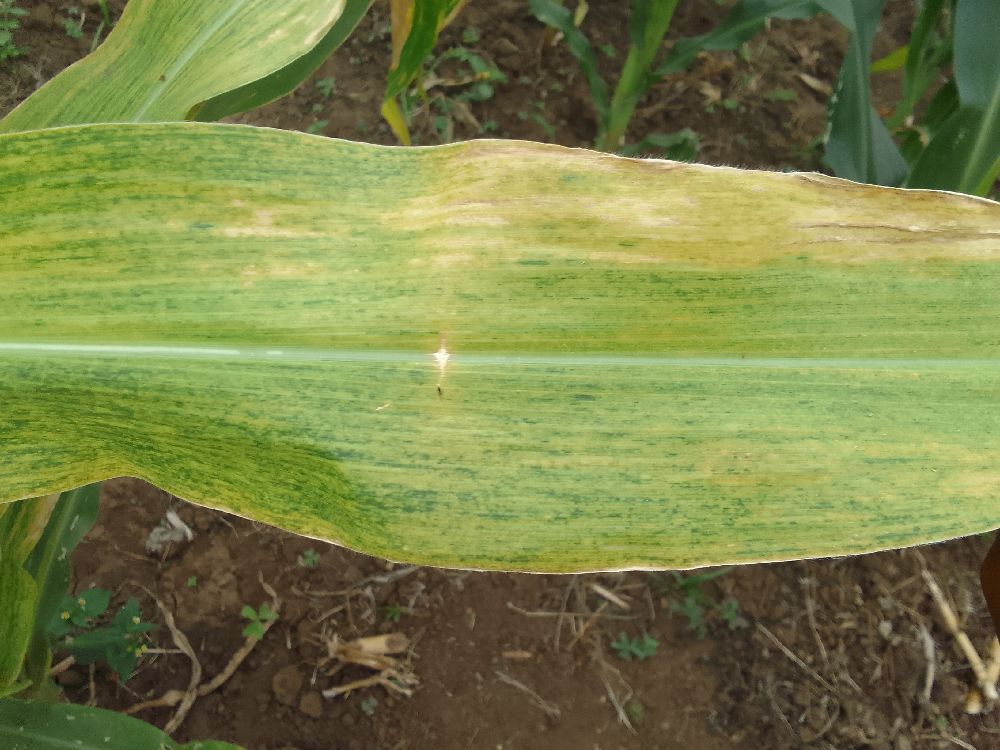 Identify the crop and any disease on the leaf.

maize, maize lethal necrosis
